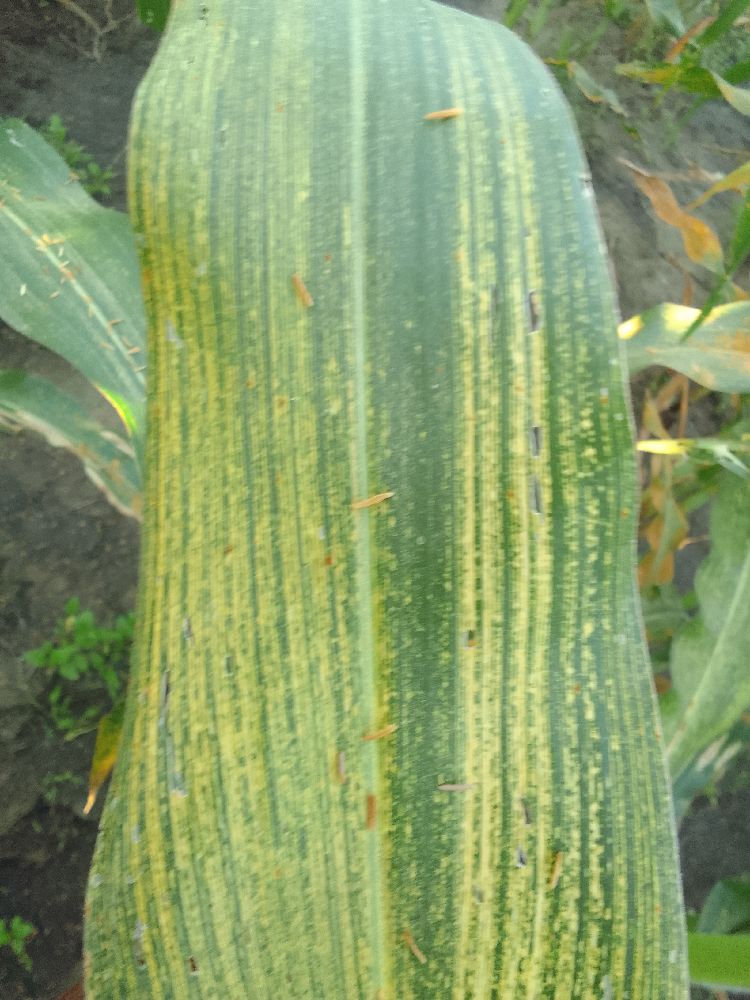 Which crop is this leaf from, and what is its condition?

maize, maize streak virus
